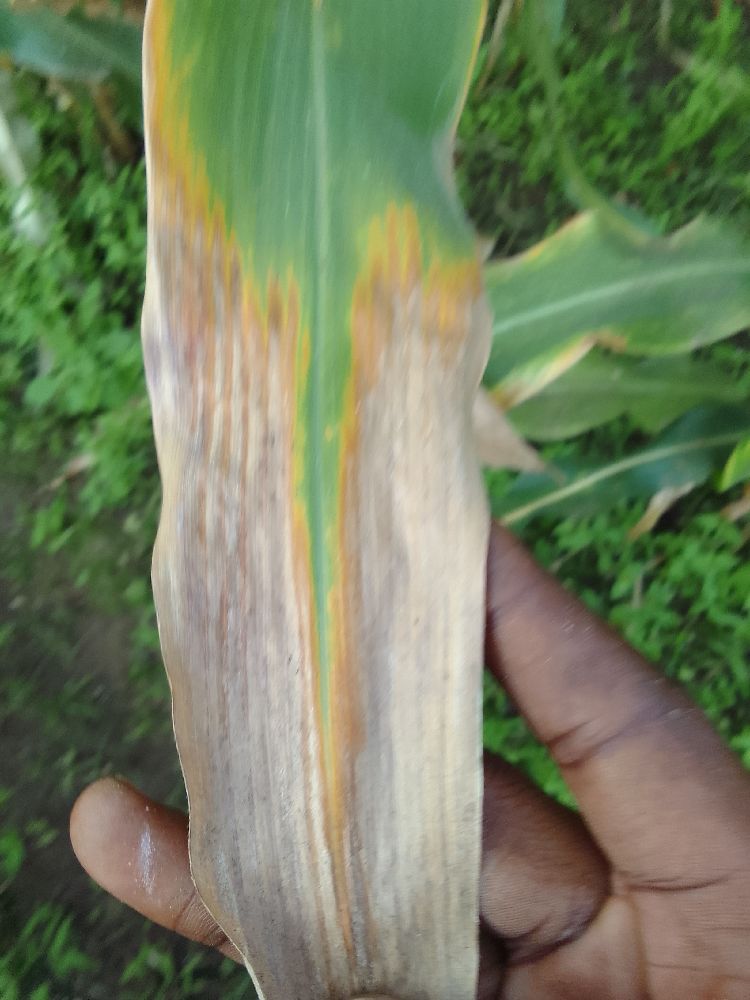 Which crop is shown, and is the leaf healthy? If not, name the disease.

maize, maize lethal necrosis
